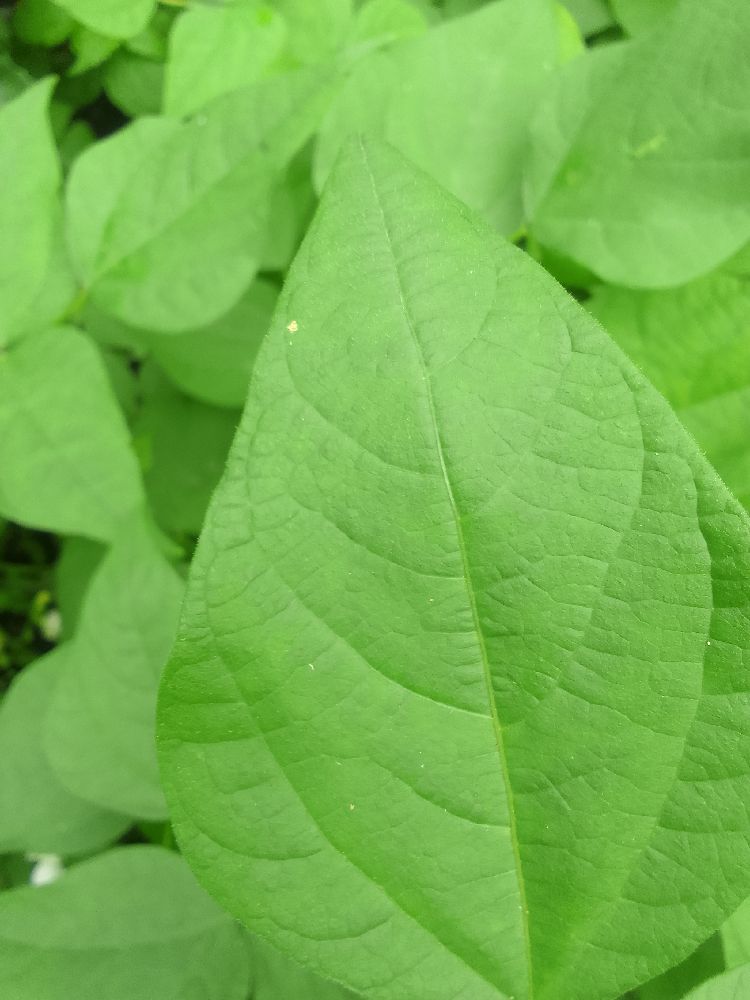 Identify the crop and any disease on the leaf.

common bean, healthy
